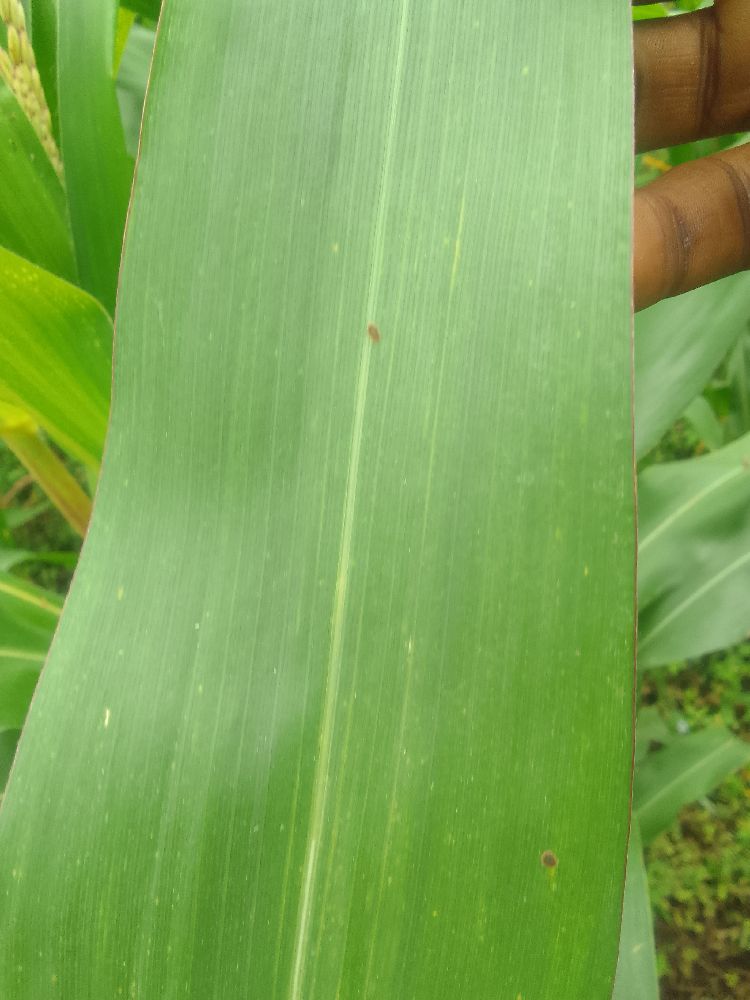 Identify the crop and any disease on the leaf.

maize, healthy
